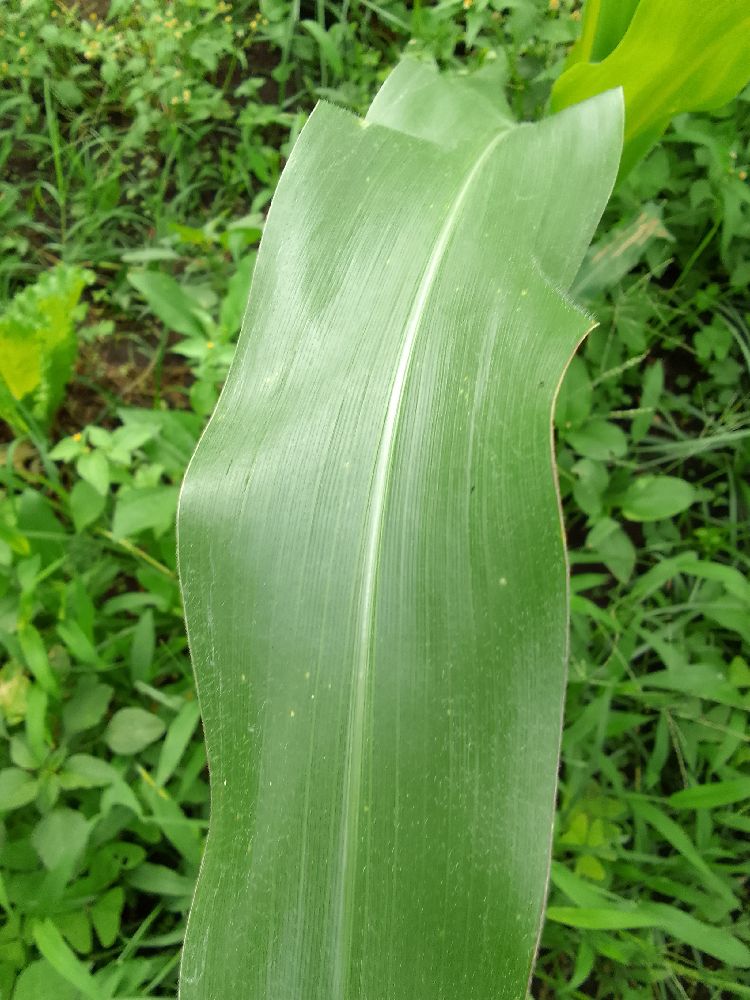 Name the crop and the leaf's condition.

maize, healthy
